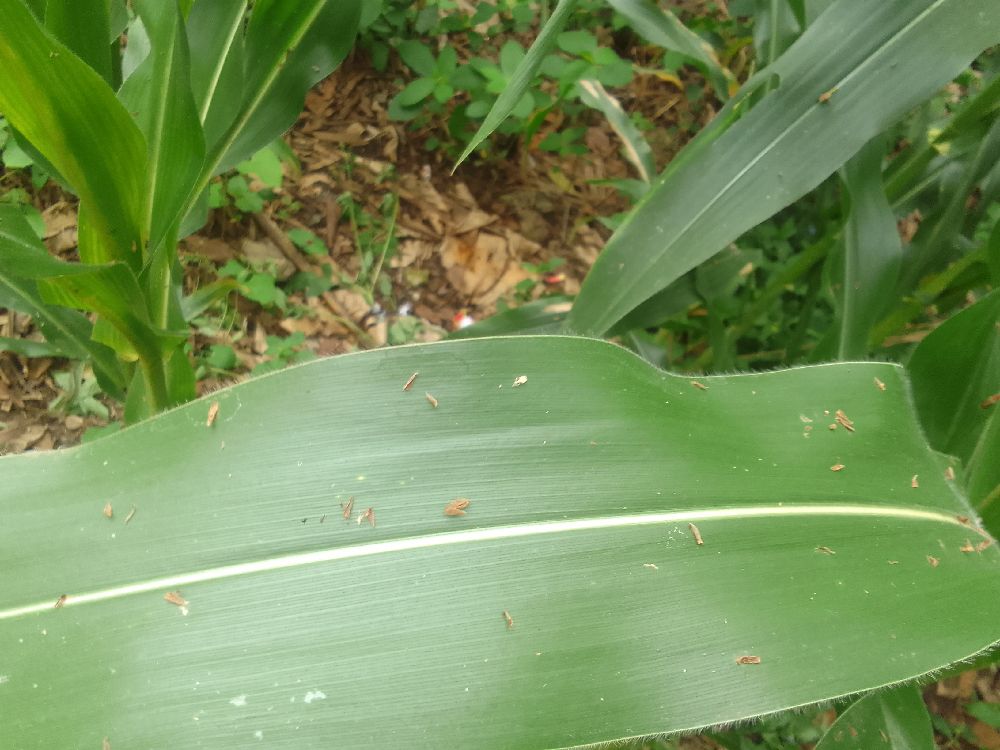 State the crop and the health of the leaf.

maize, healthy
